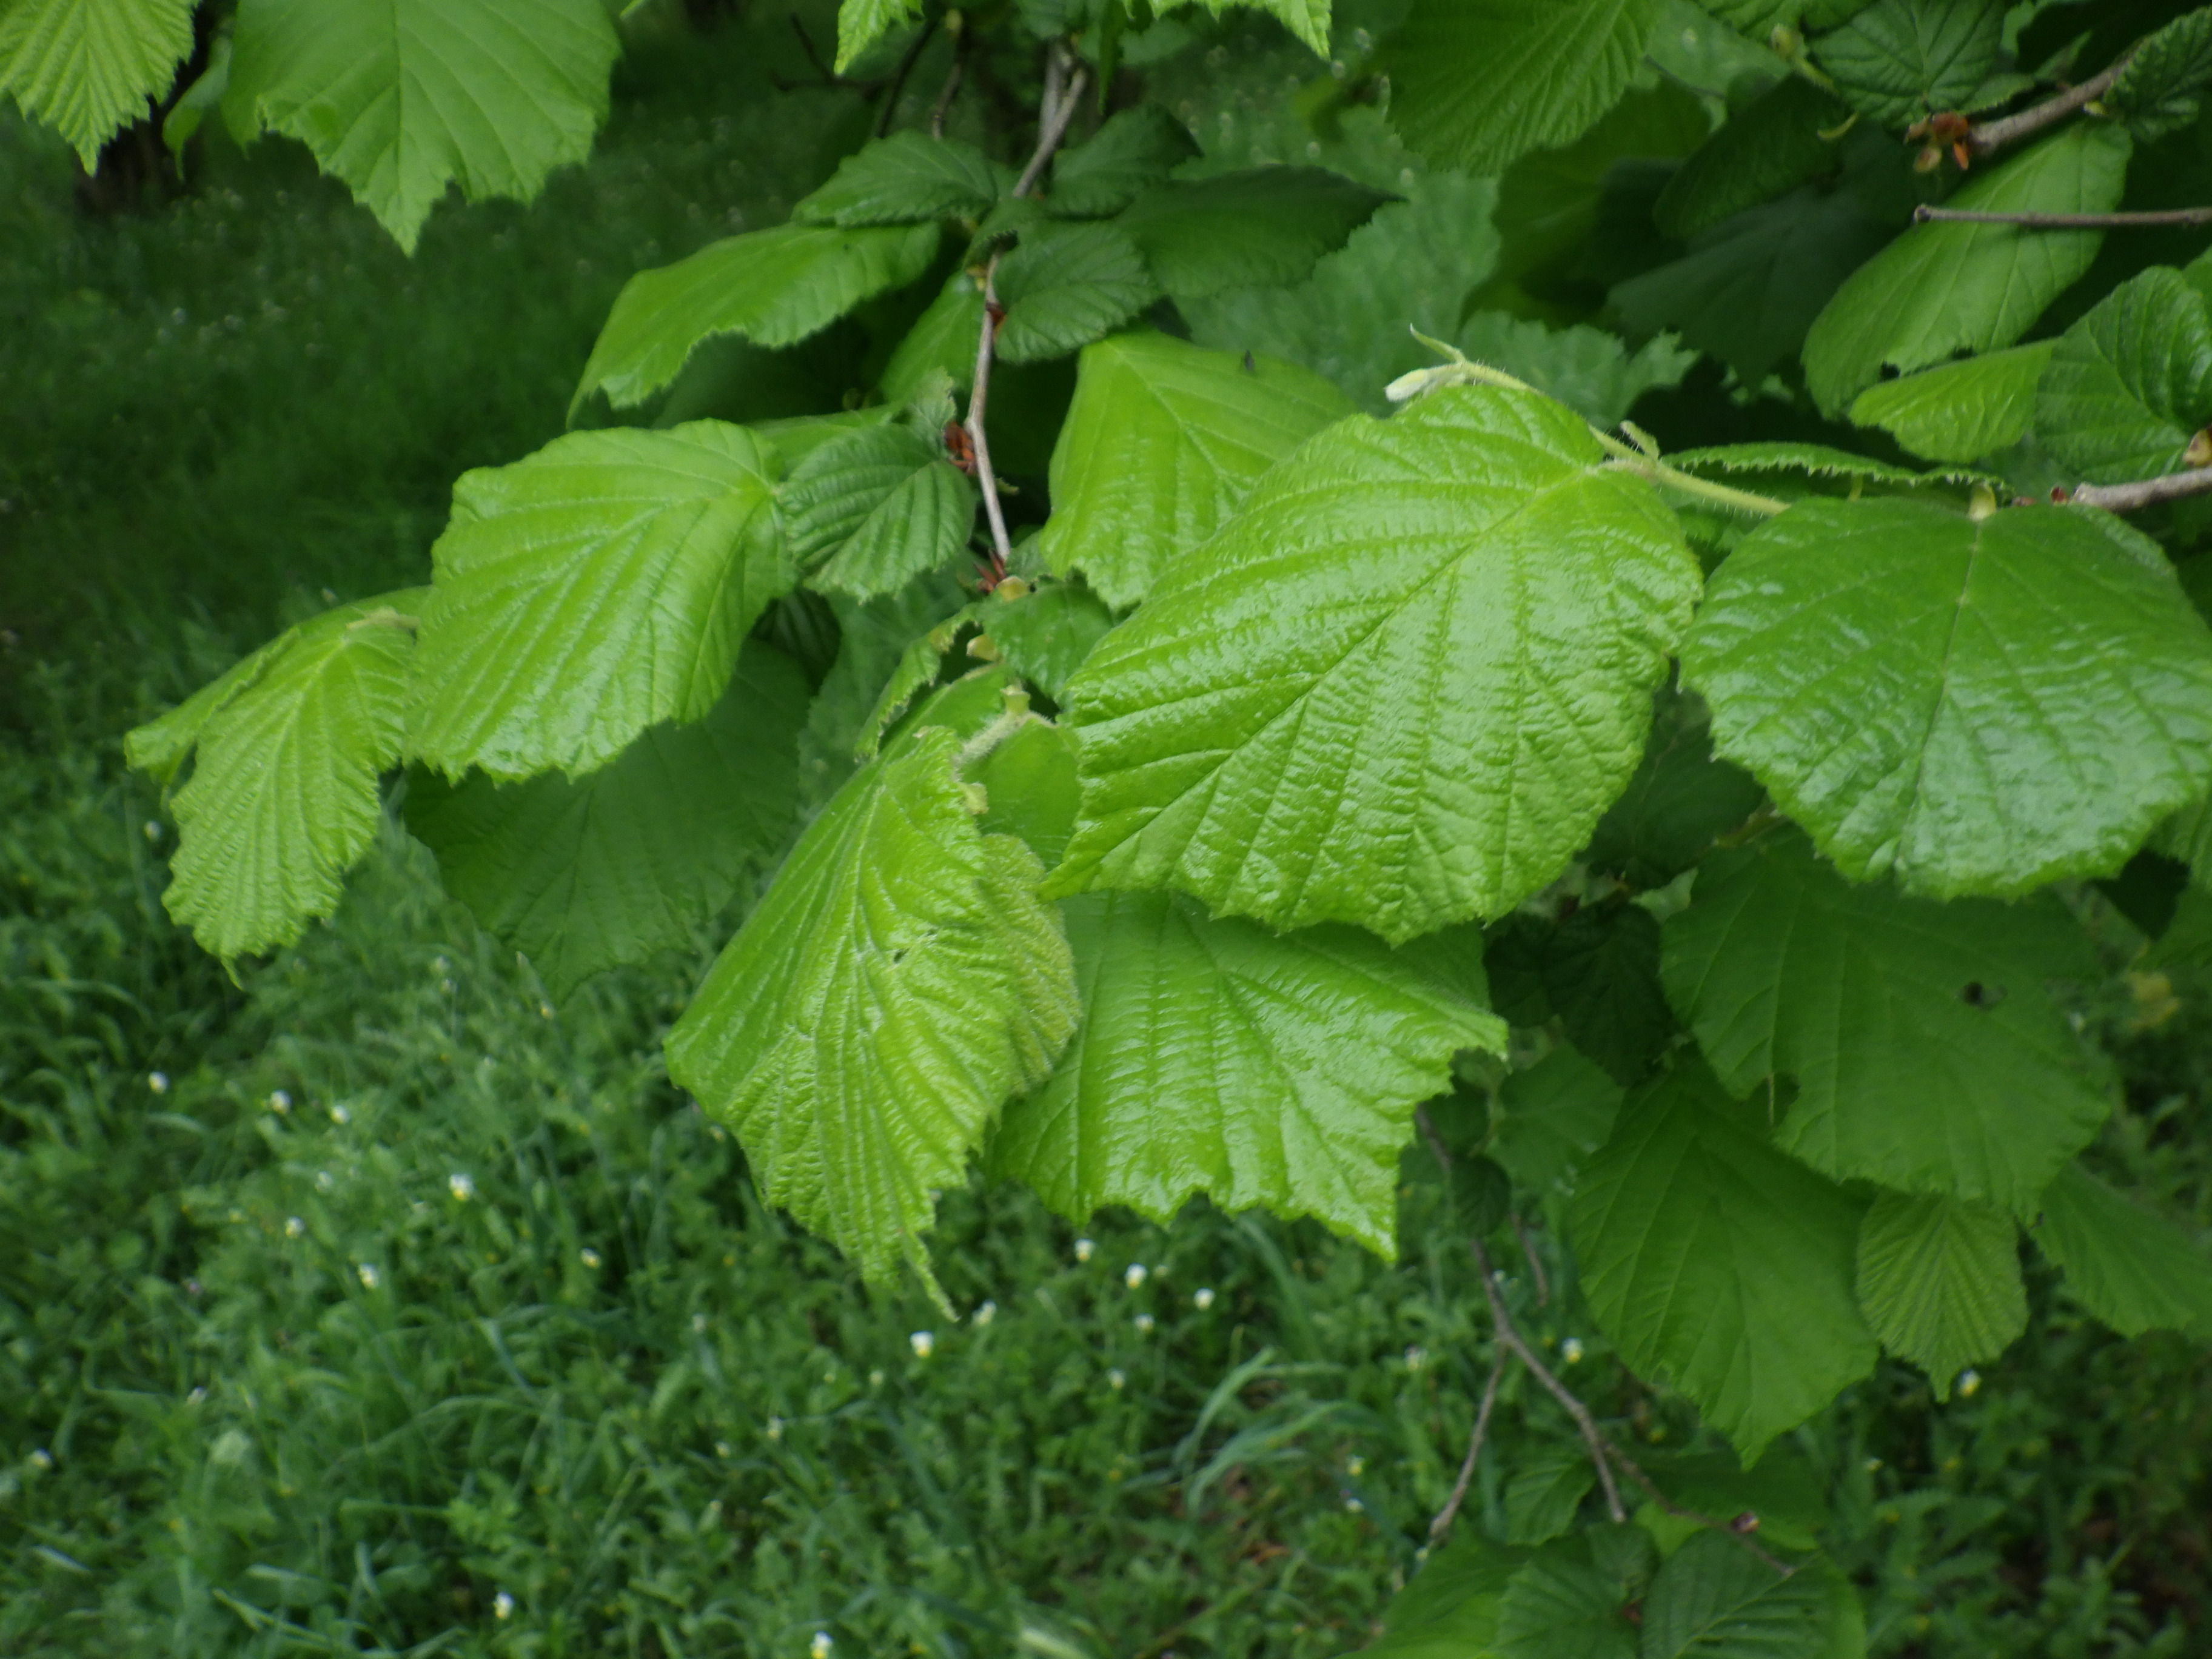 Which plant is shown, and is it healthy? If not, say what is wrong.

hazel, phytophagous
